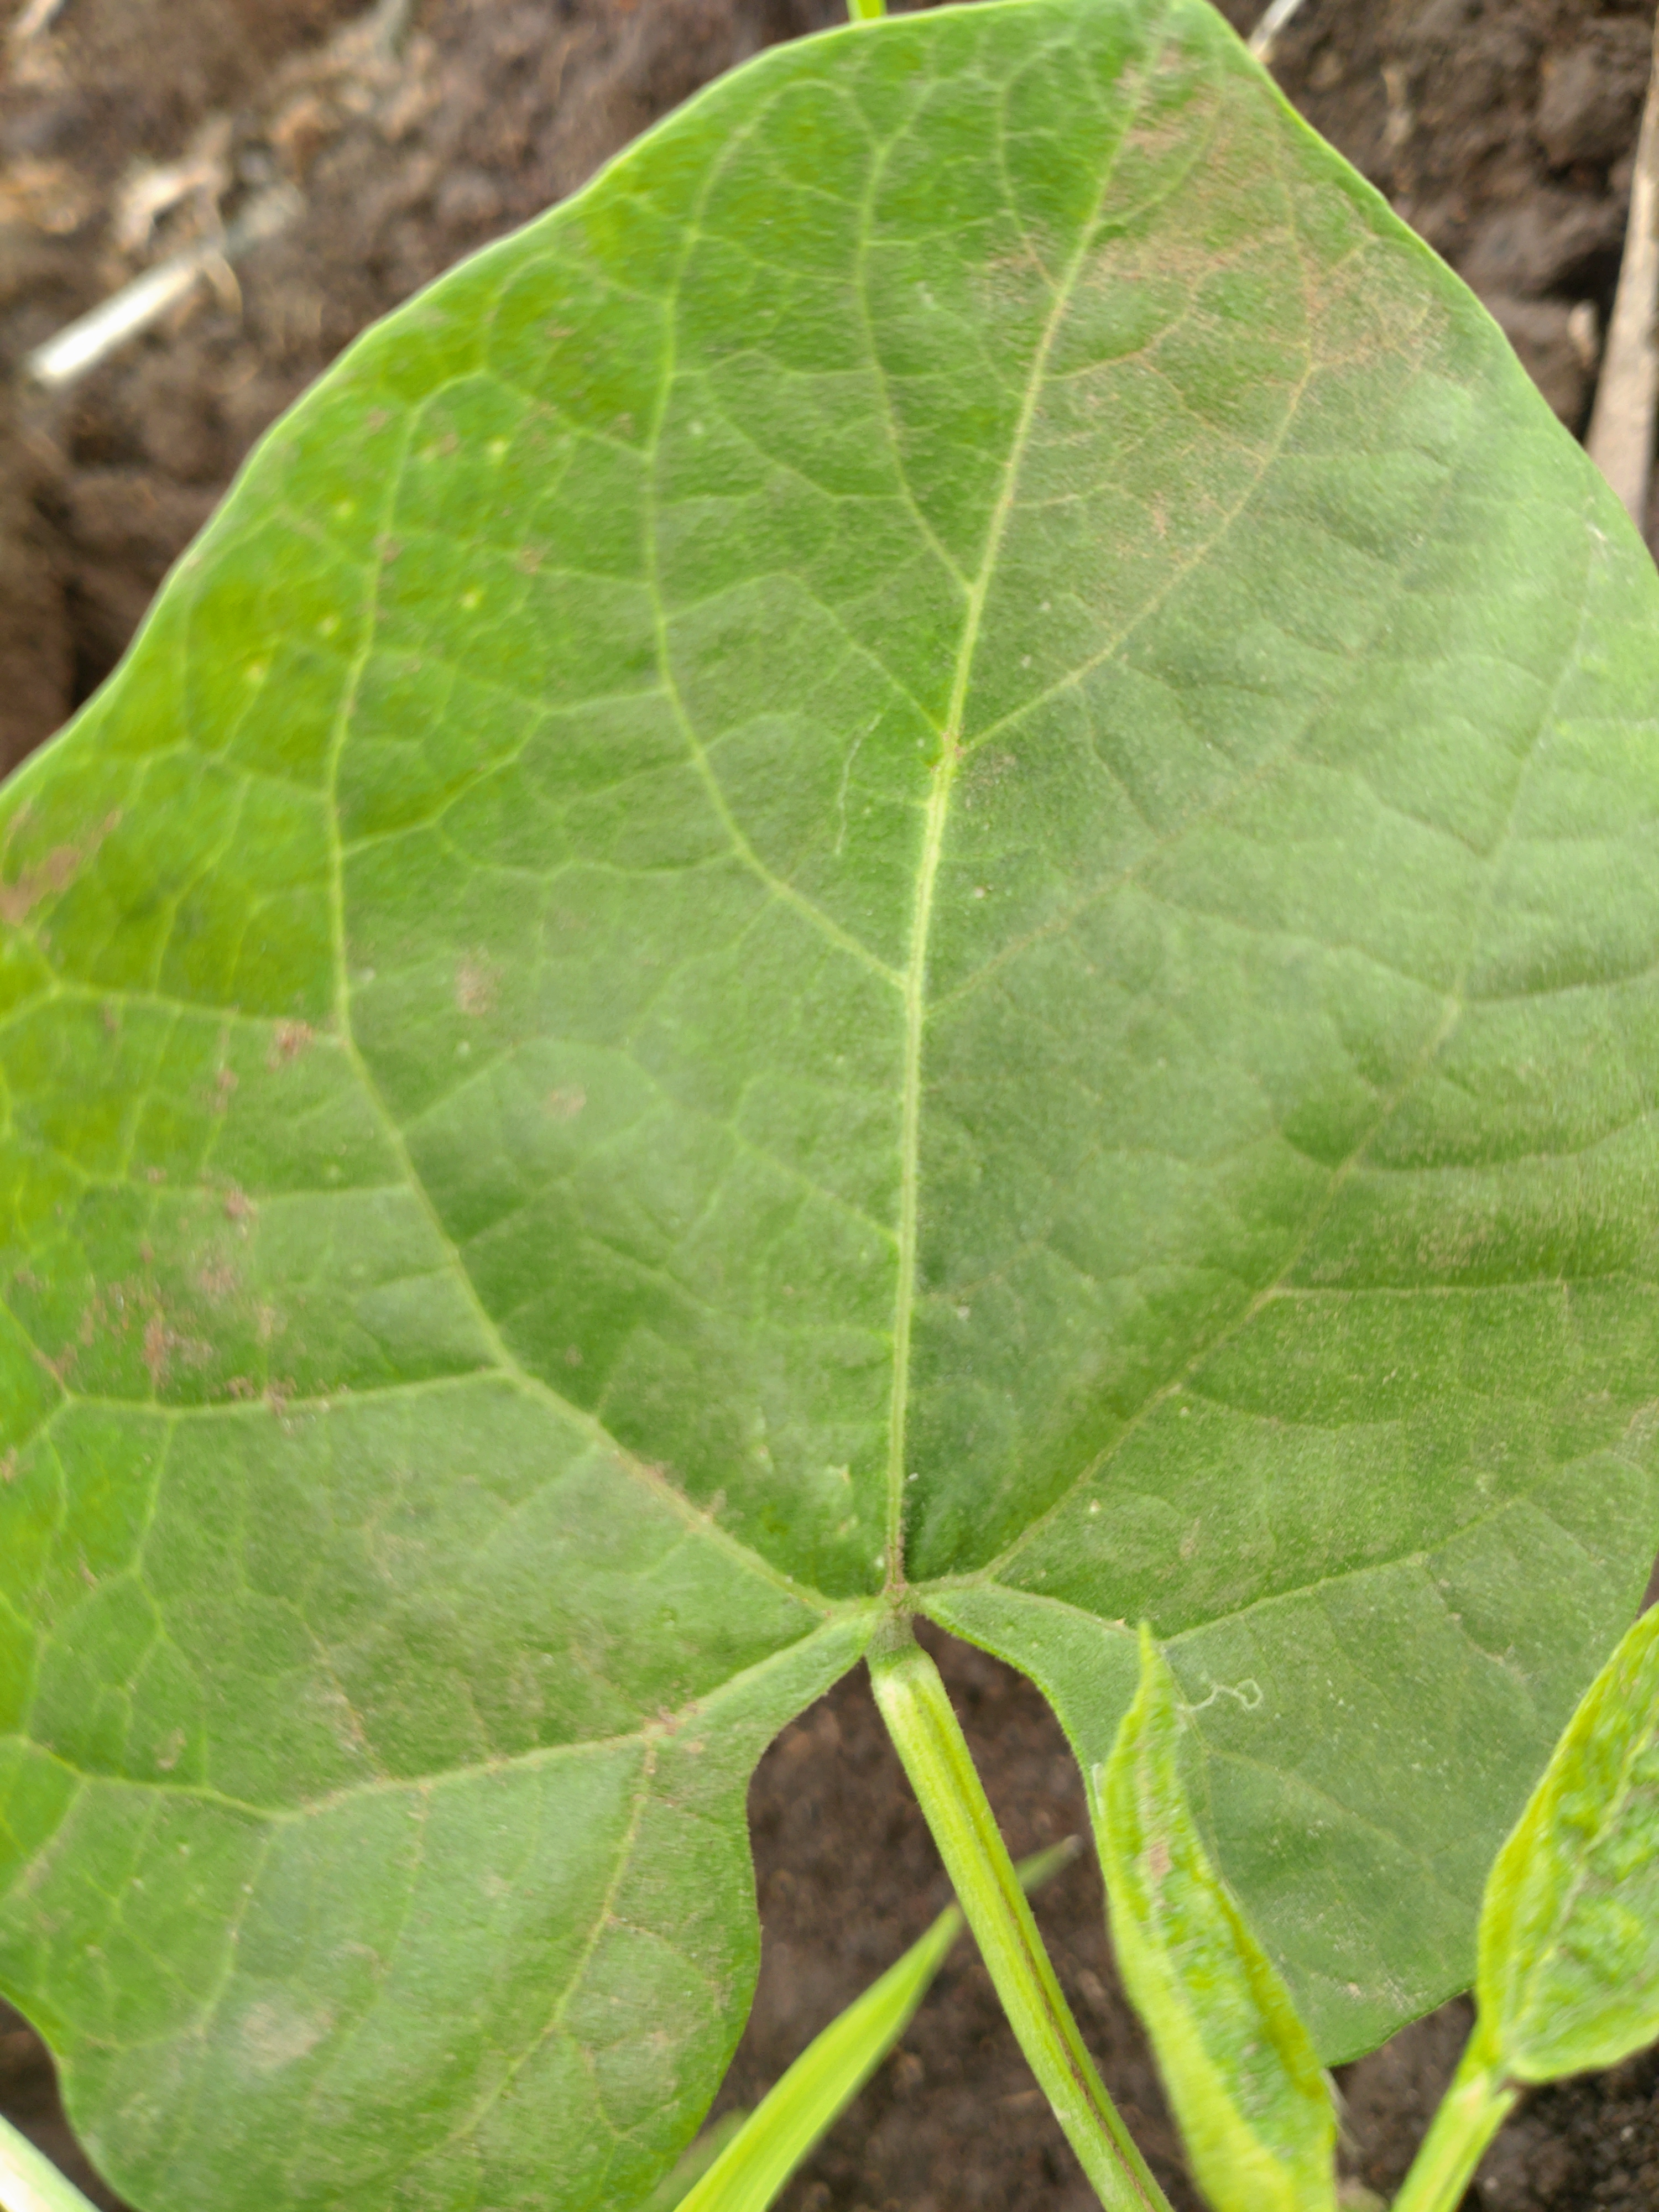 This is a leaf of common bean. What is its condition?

healthy
